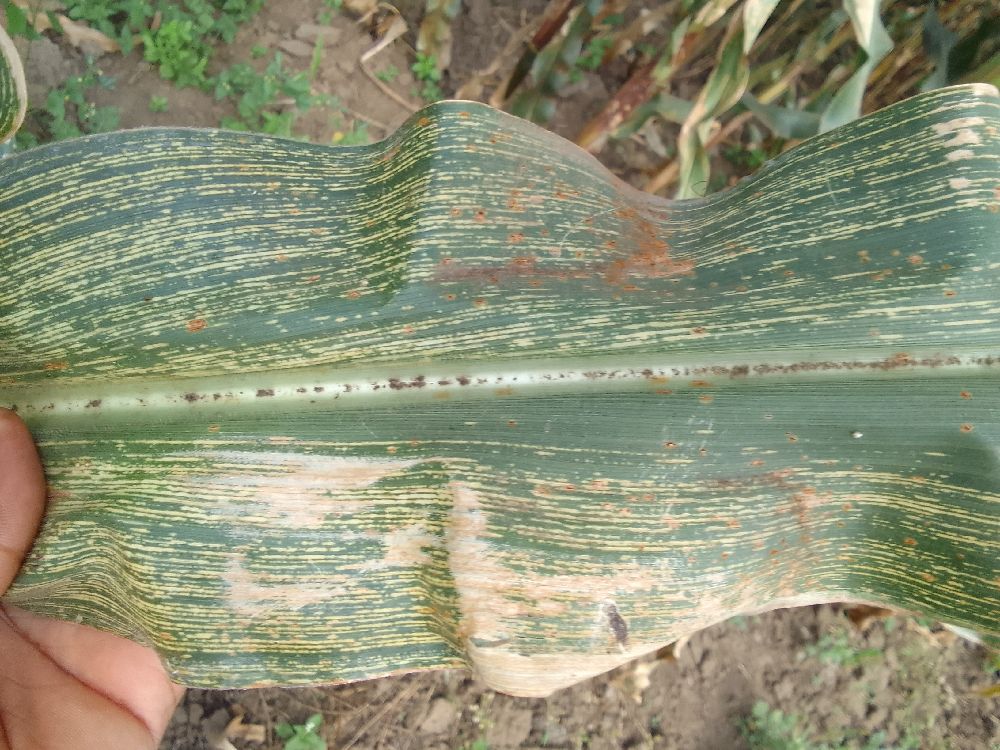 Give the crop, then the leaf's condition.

maize, maize streak virus
